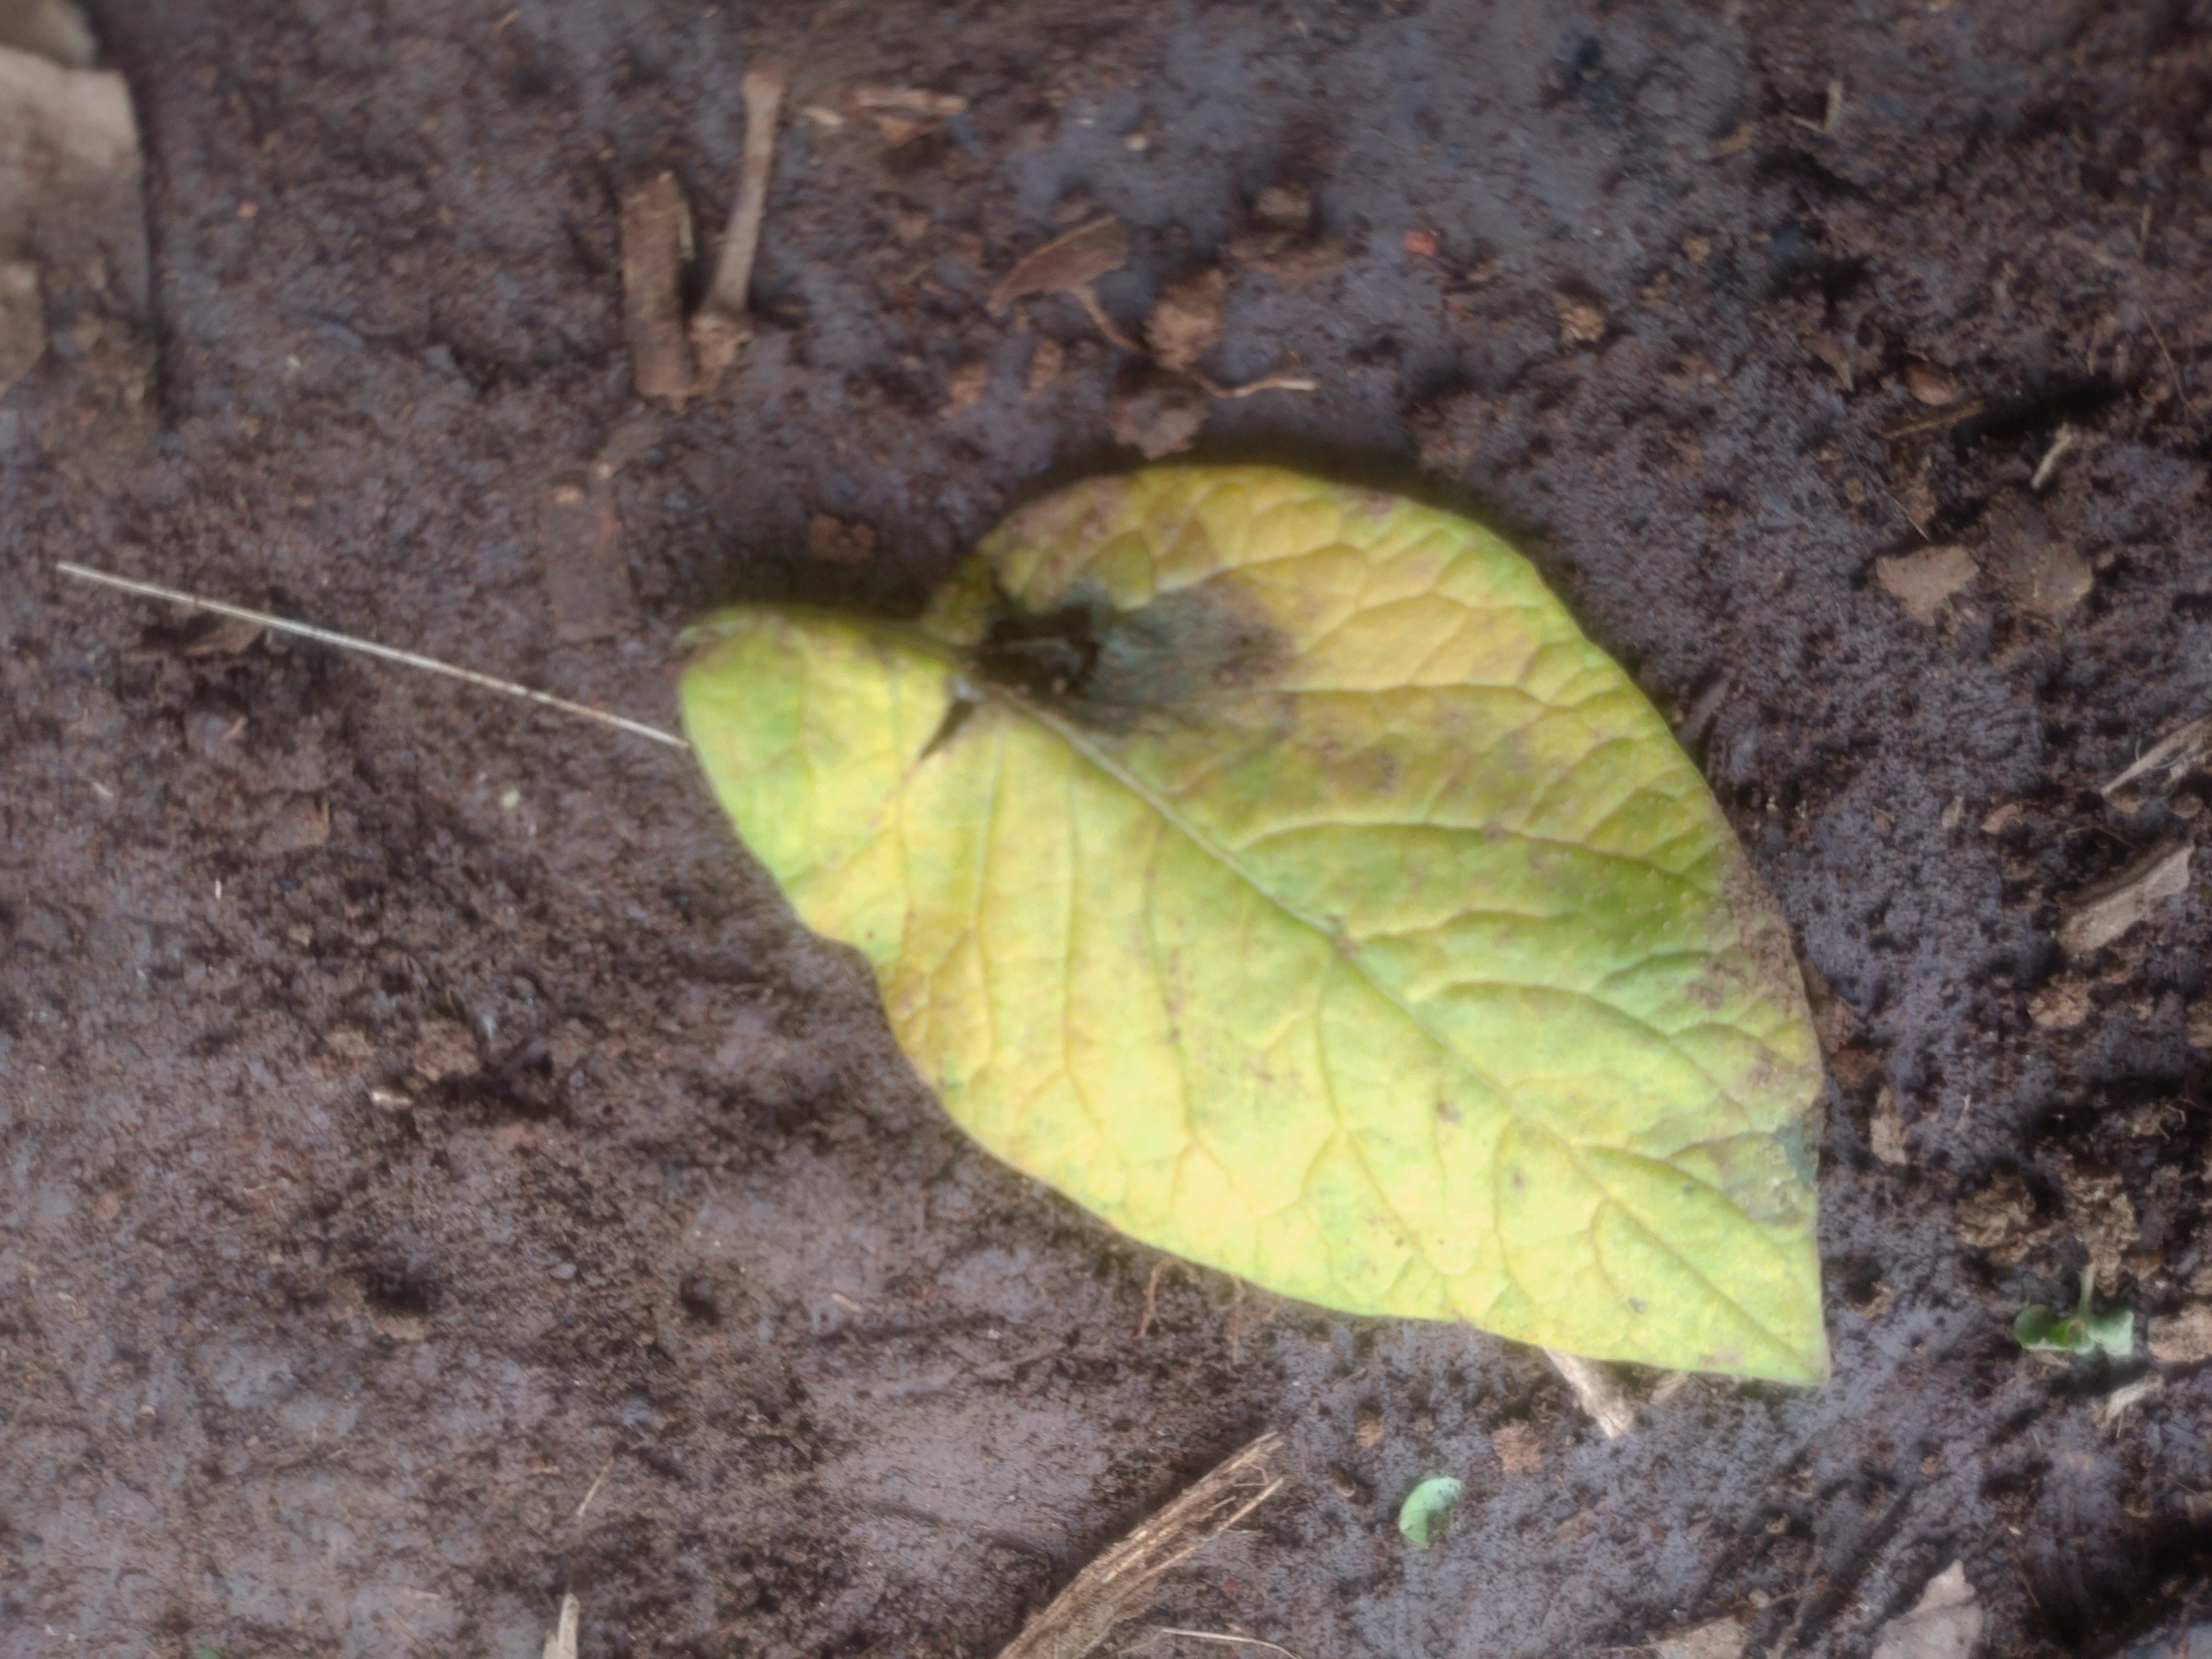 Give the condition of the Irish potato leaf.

late blight
